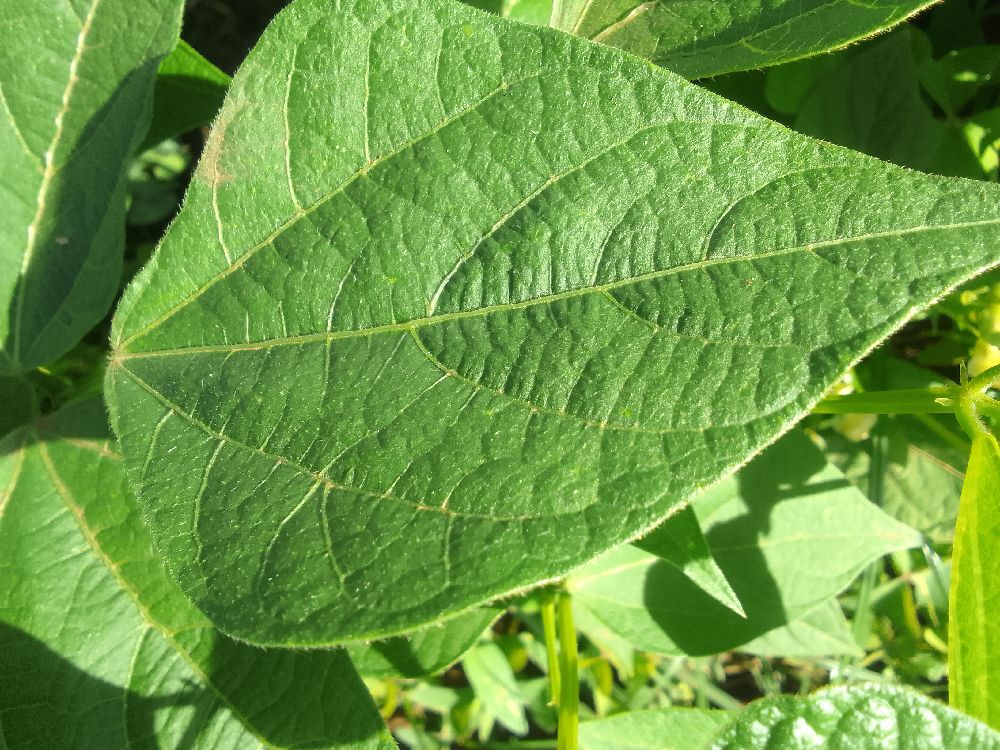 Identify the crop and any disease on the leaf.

common bean, healthy
